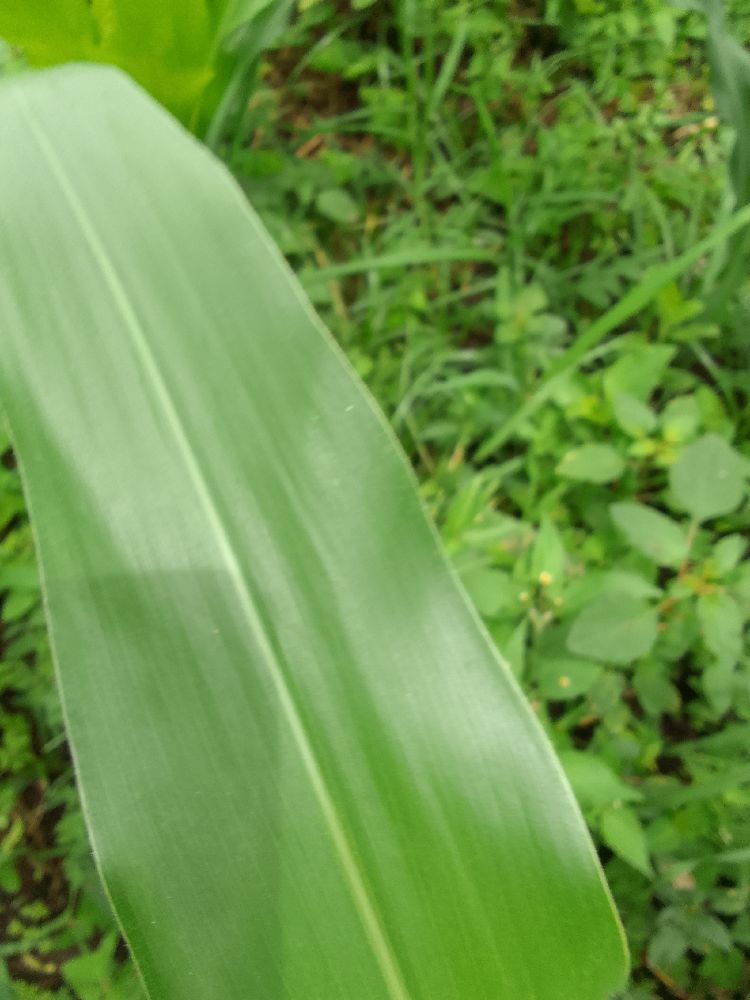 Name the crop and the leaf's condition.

maize, healthy
